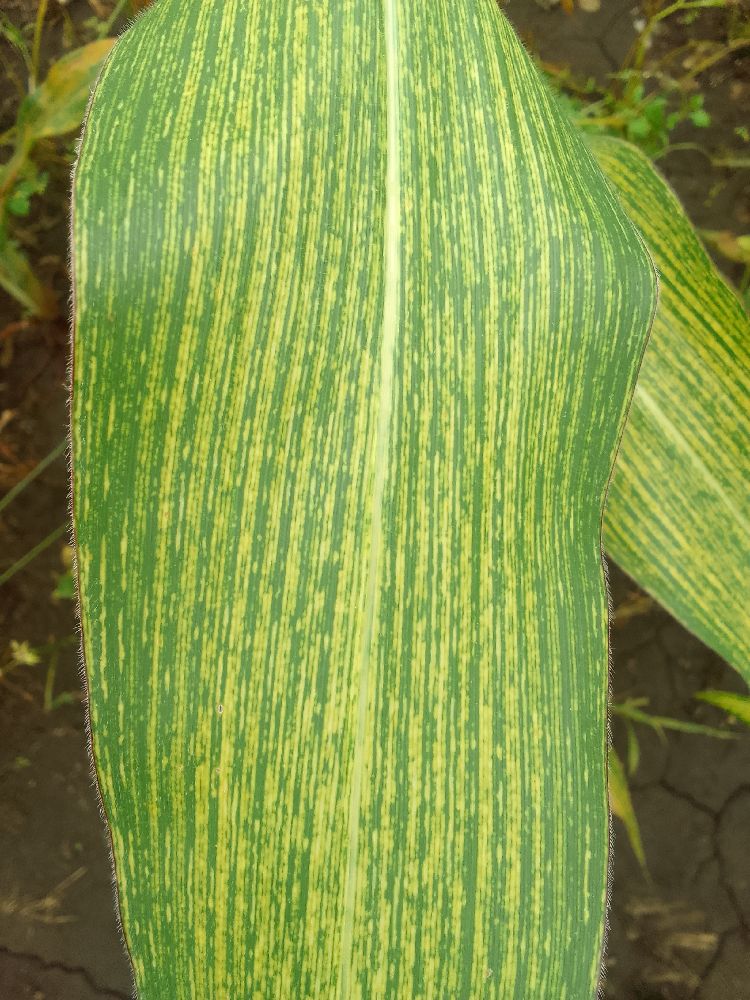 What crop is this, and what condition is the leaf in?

maize, maize streak virus
